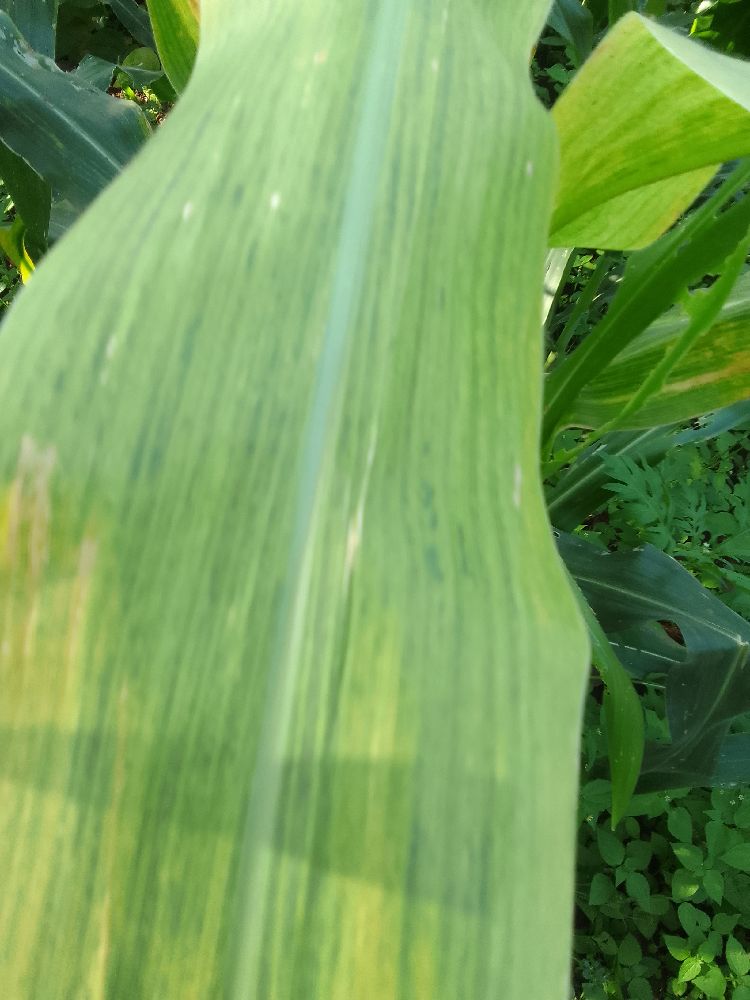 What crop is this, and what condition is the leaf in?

maize, maize lethal necrosis
